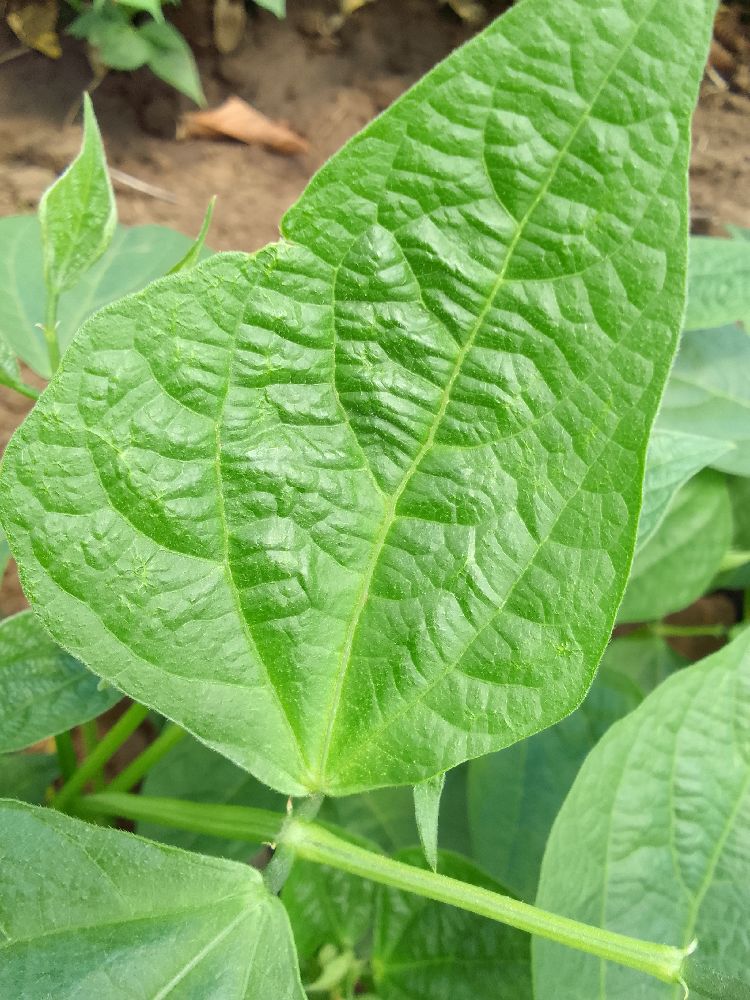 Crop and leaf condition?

common bean, healthy
